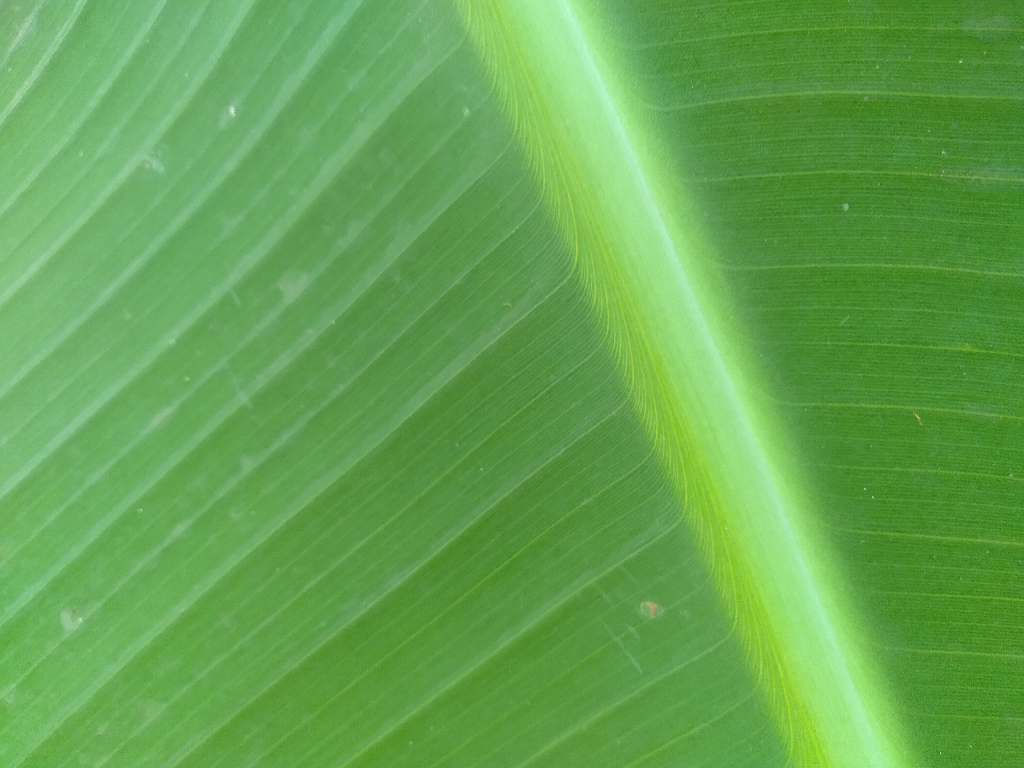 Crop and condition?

banana, healthy
